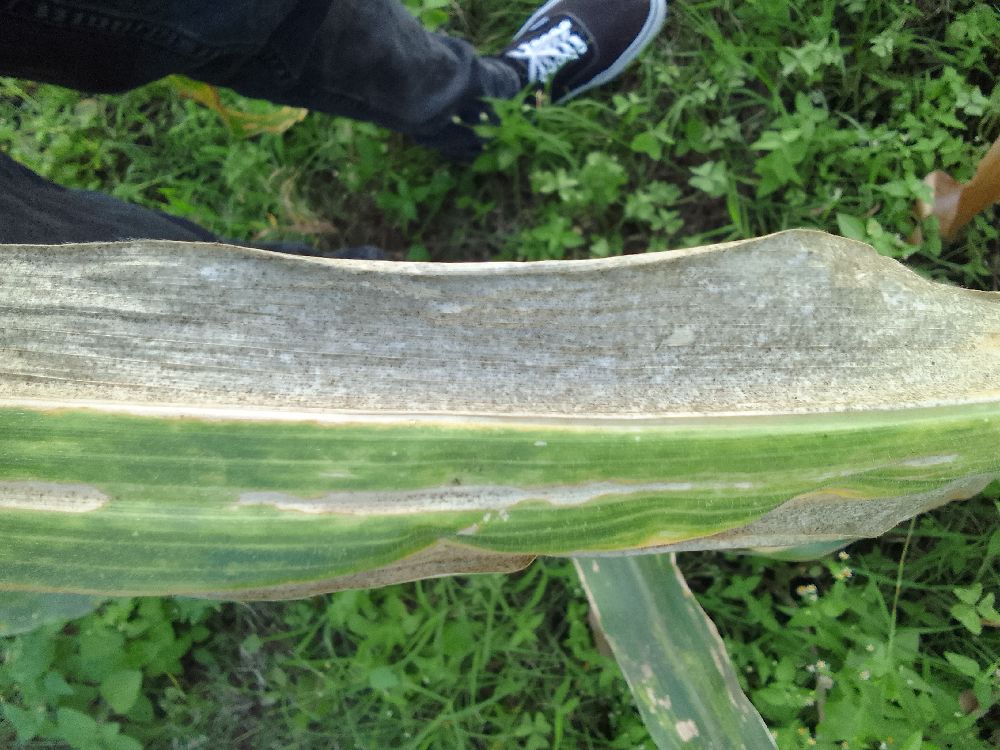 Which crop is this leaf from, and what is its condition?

maize, maize lethal necrosis
